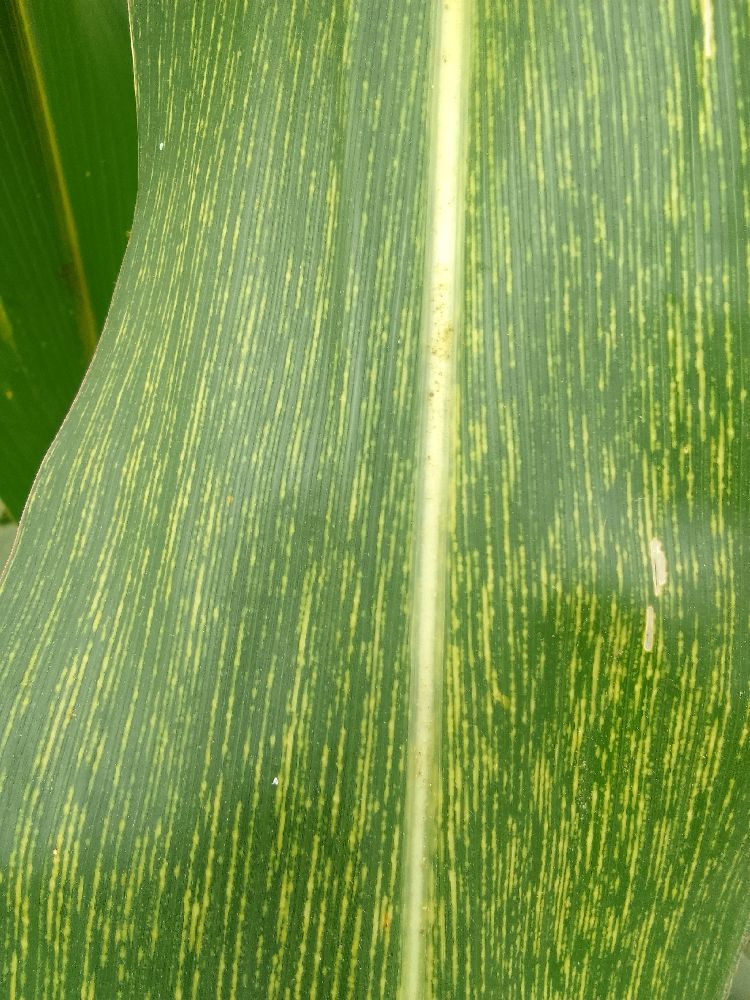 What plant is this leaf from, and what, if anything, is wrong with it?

maize, maize streak virus
